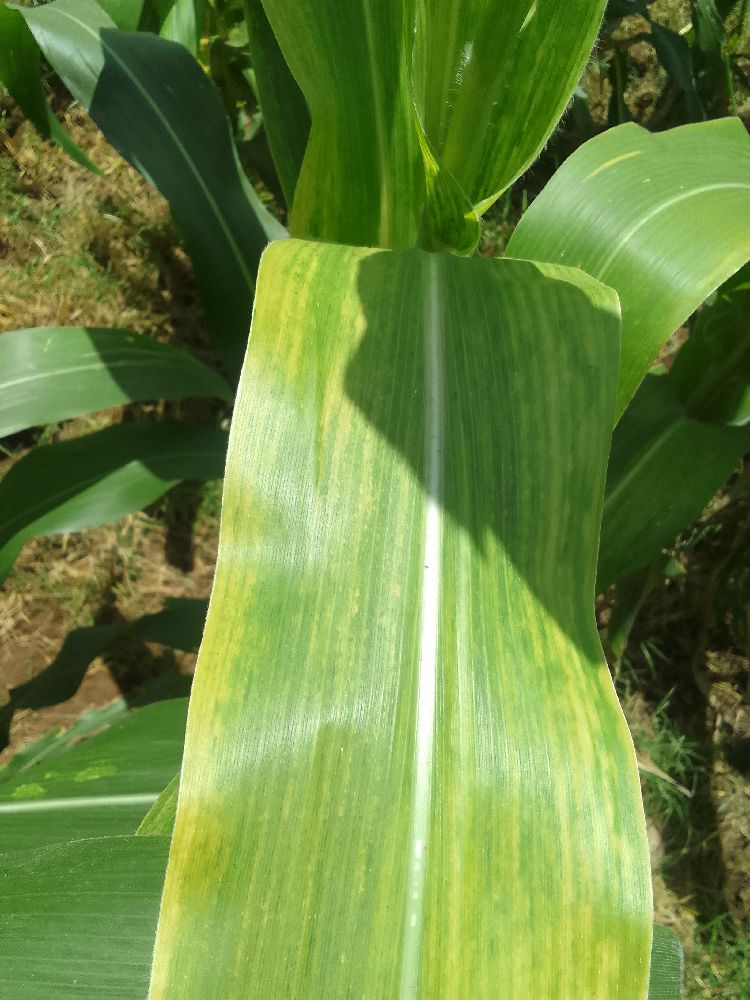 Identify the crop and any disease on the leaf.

maize, maize lethal necrosis
